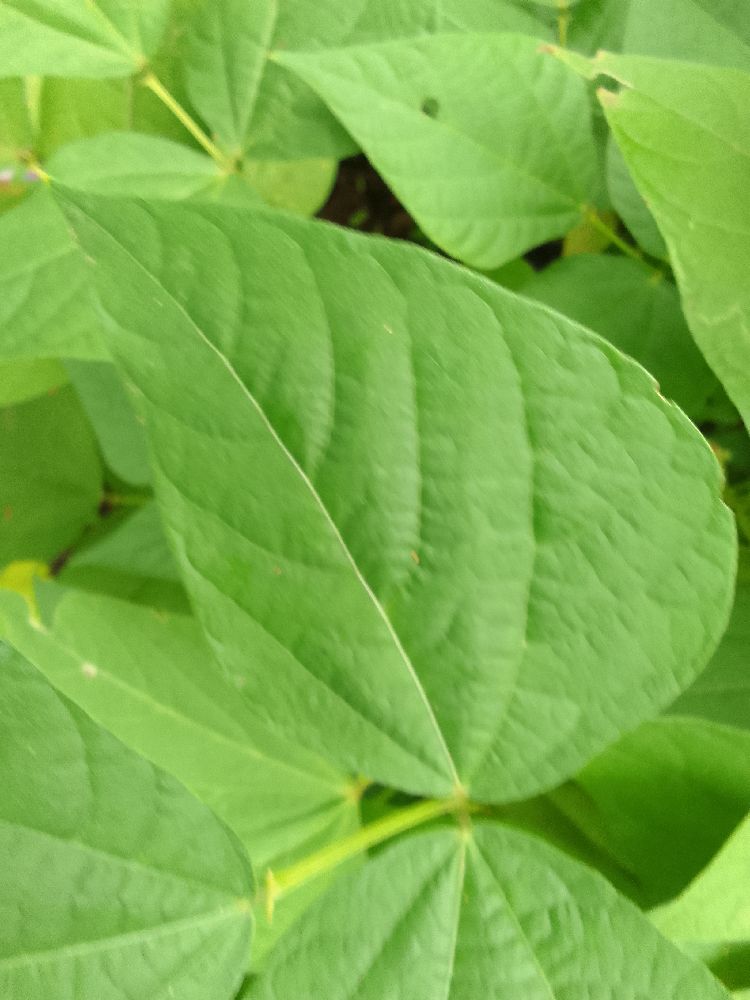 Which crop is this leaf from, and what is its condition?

common bean, healthy
